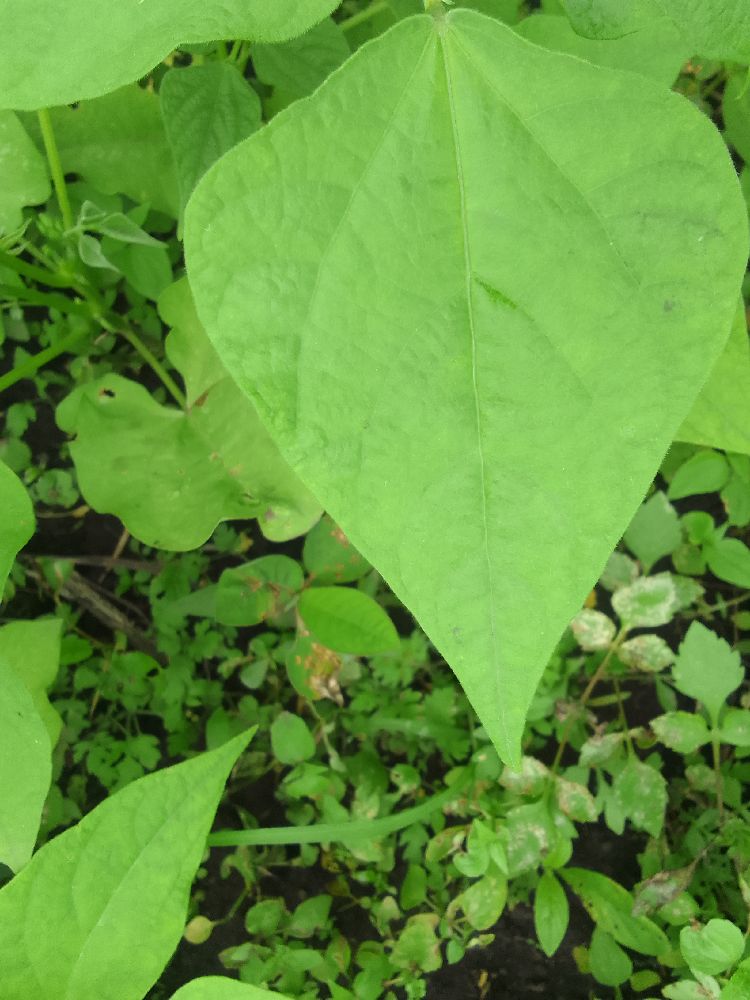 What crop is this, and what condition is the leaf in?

common bean, healthy
